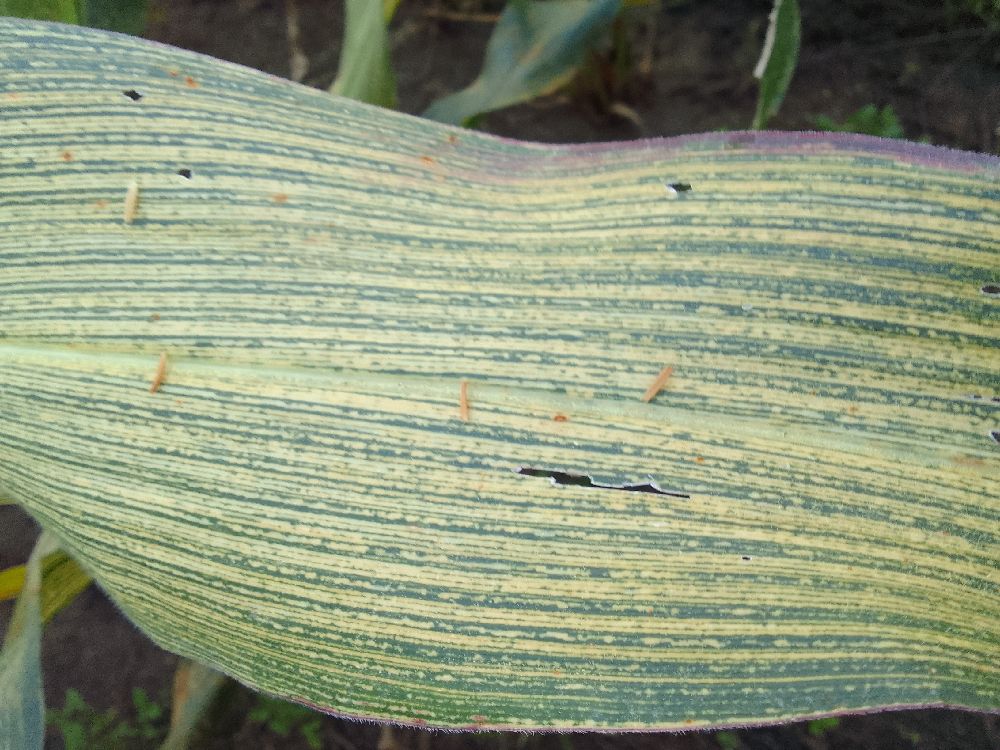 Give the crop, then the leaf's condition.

maize, maize streak virus
